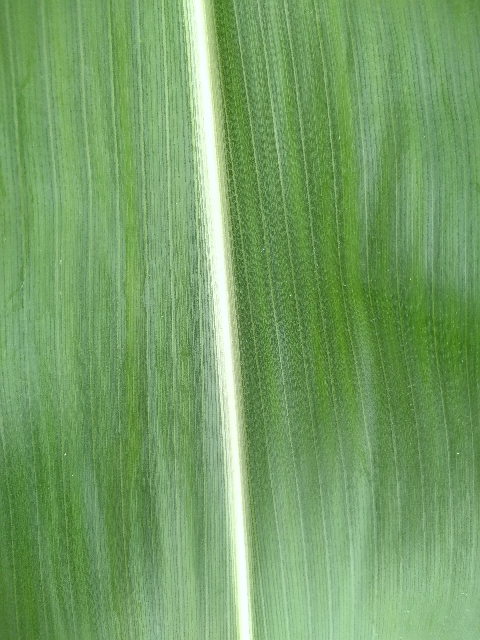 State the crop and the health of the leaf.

maize, healthy
